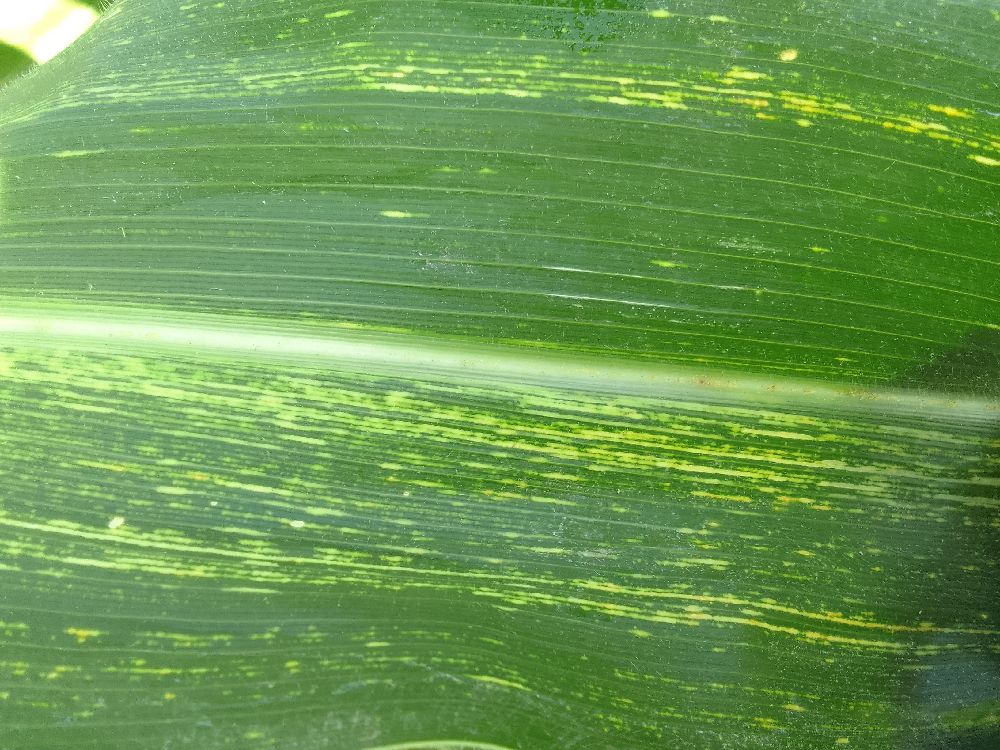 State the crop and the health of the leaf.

maize, maize streak virus
